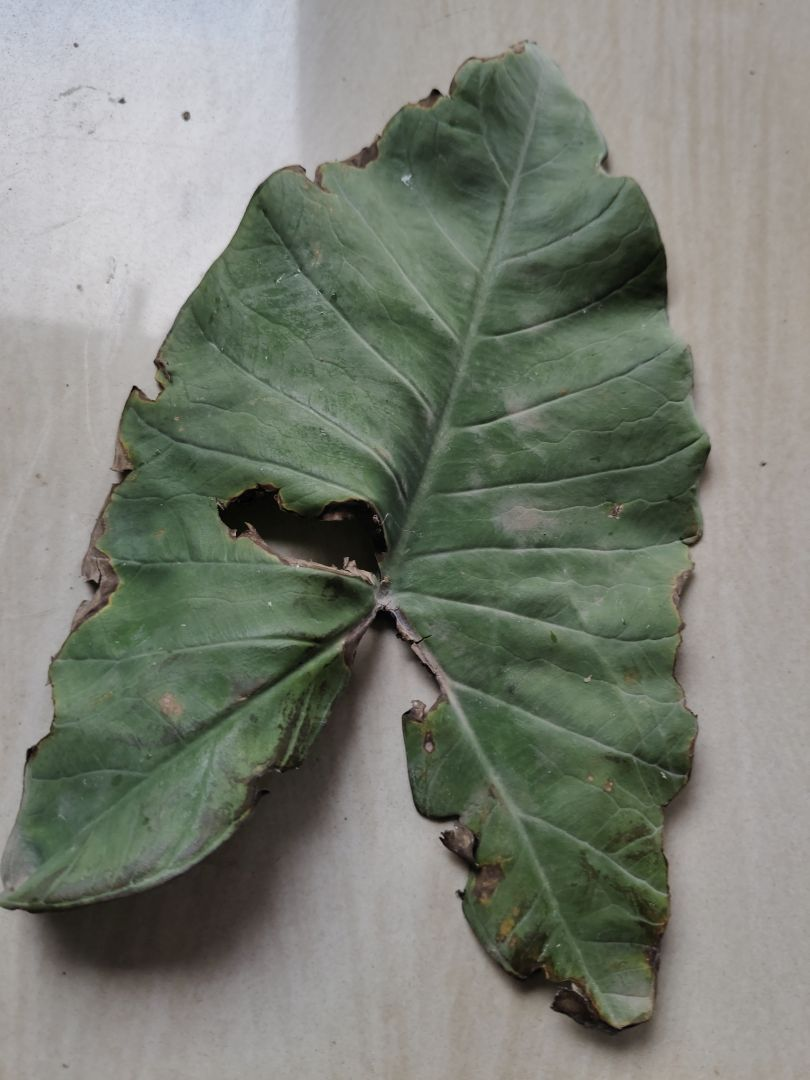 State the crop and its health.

taro, leaf blight
